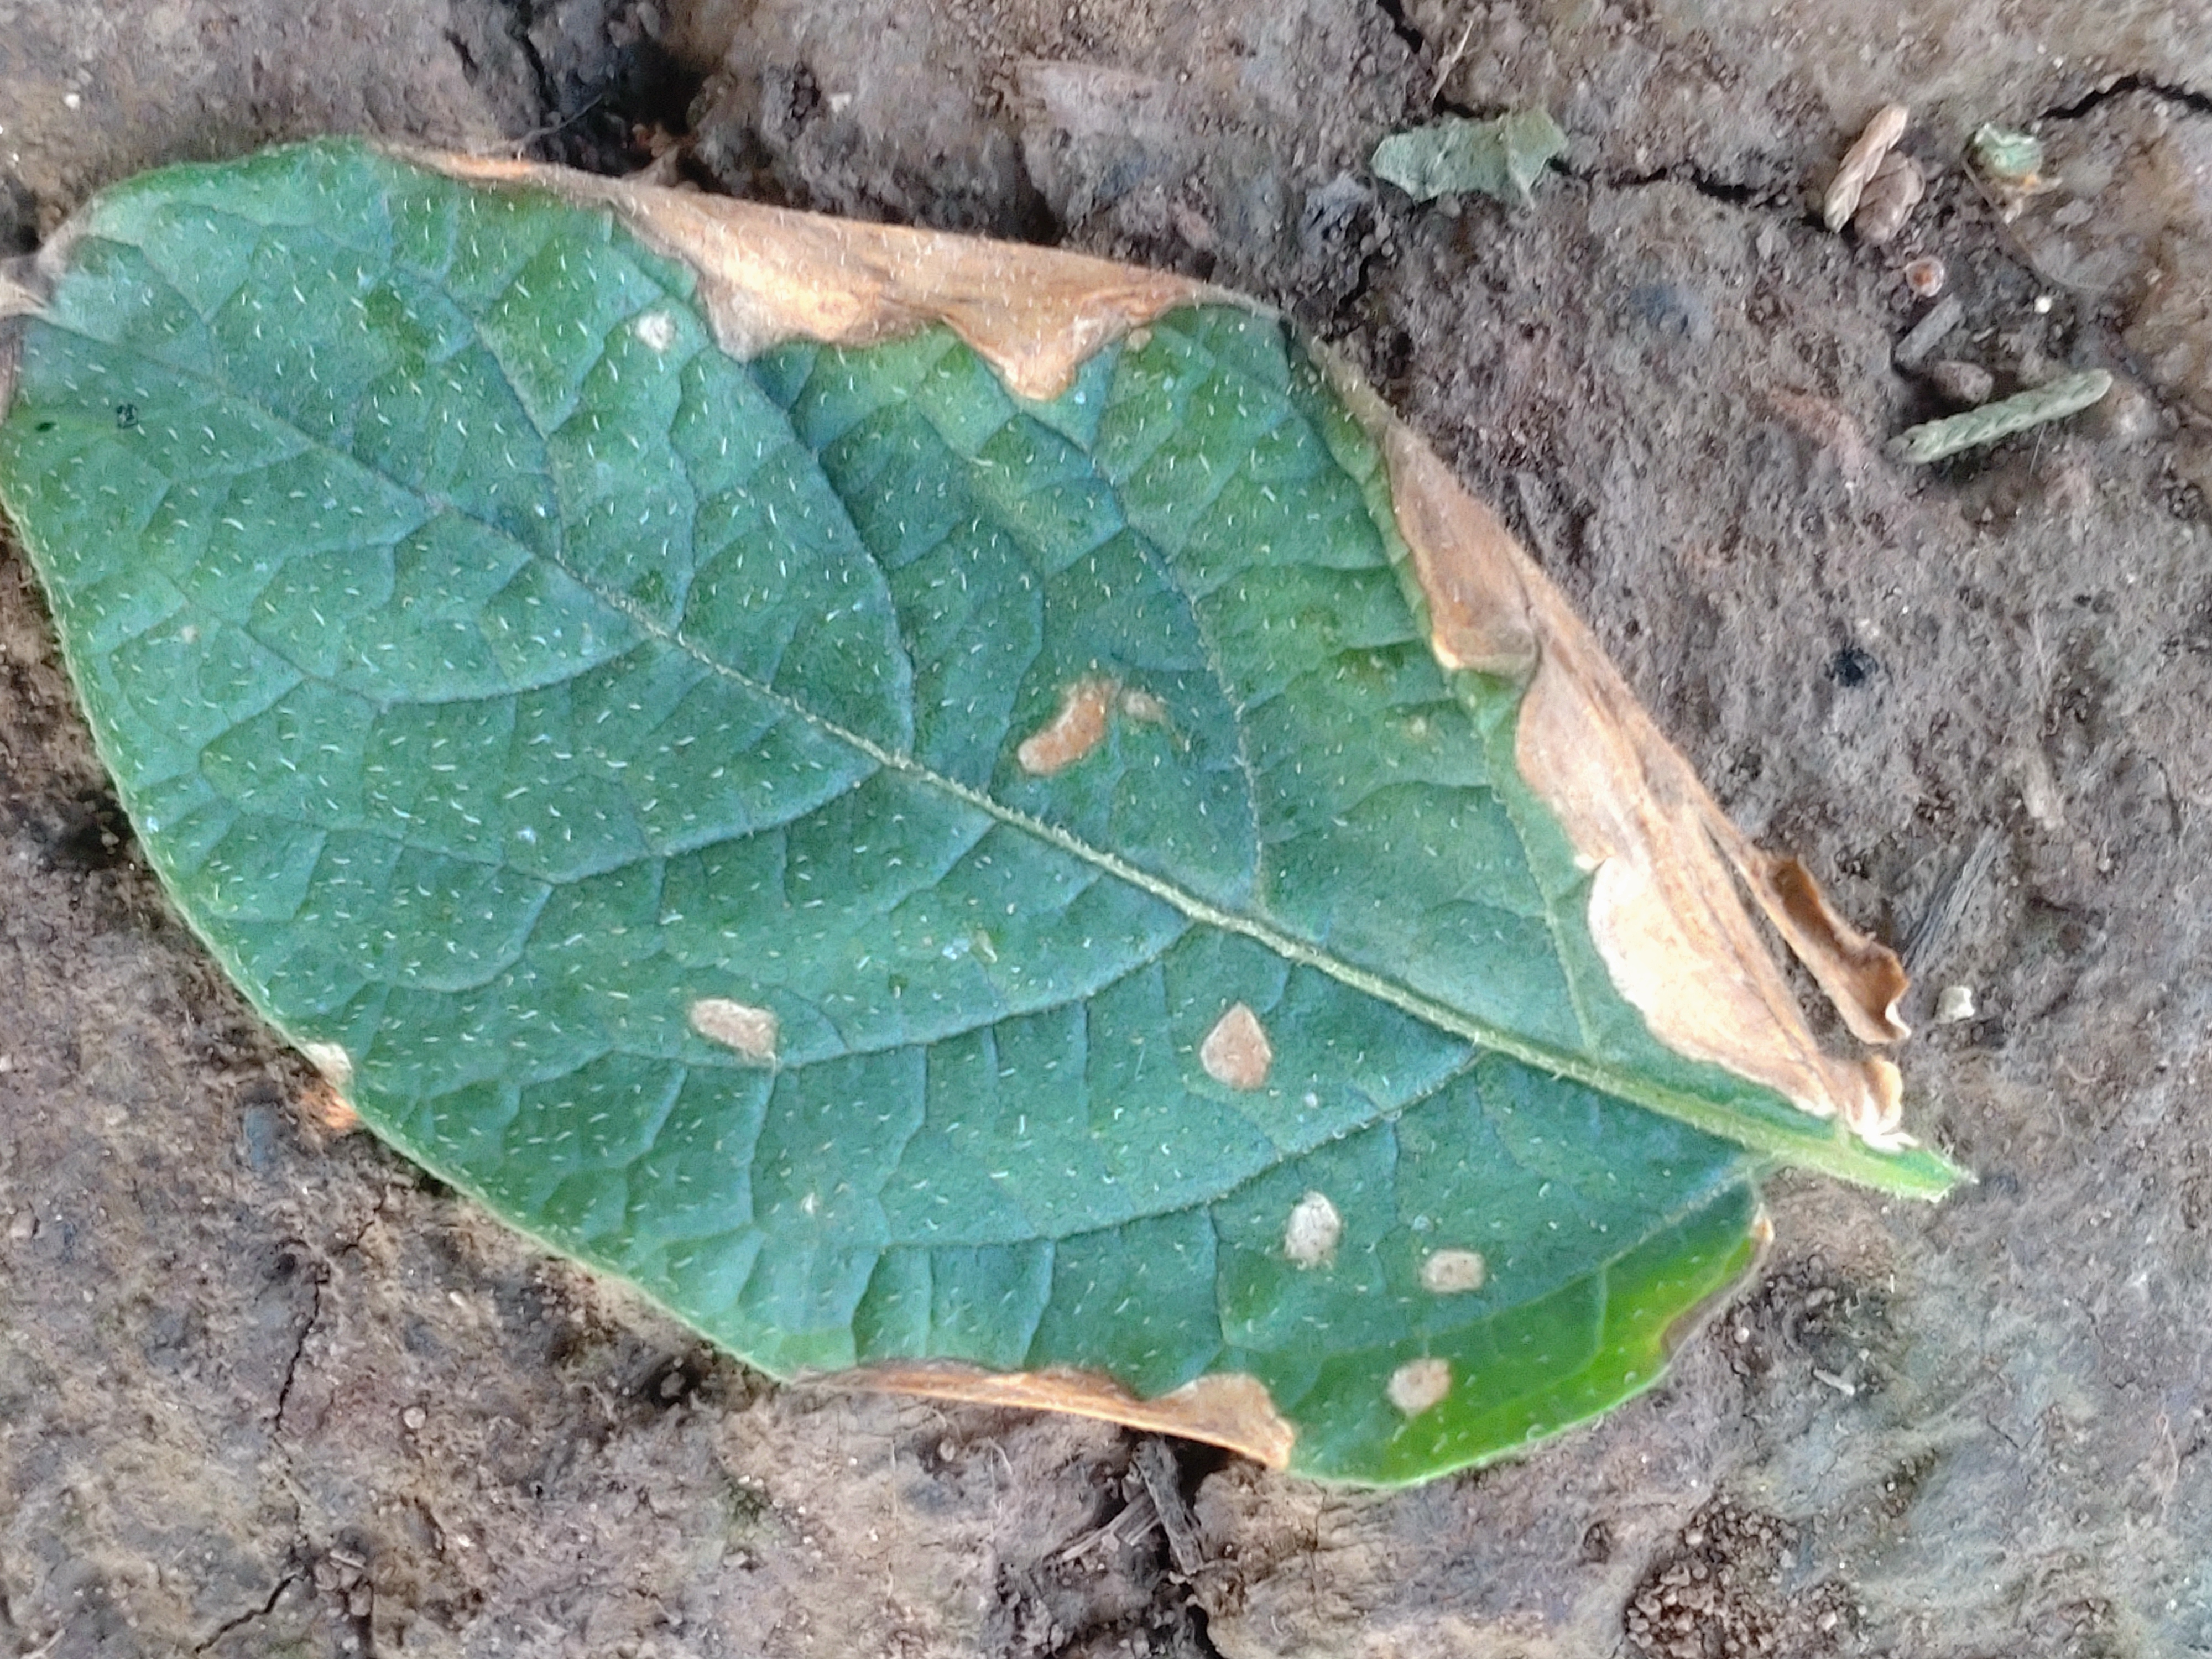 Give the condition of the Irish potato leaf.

early blight
